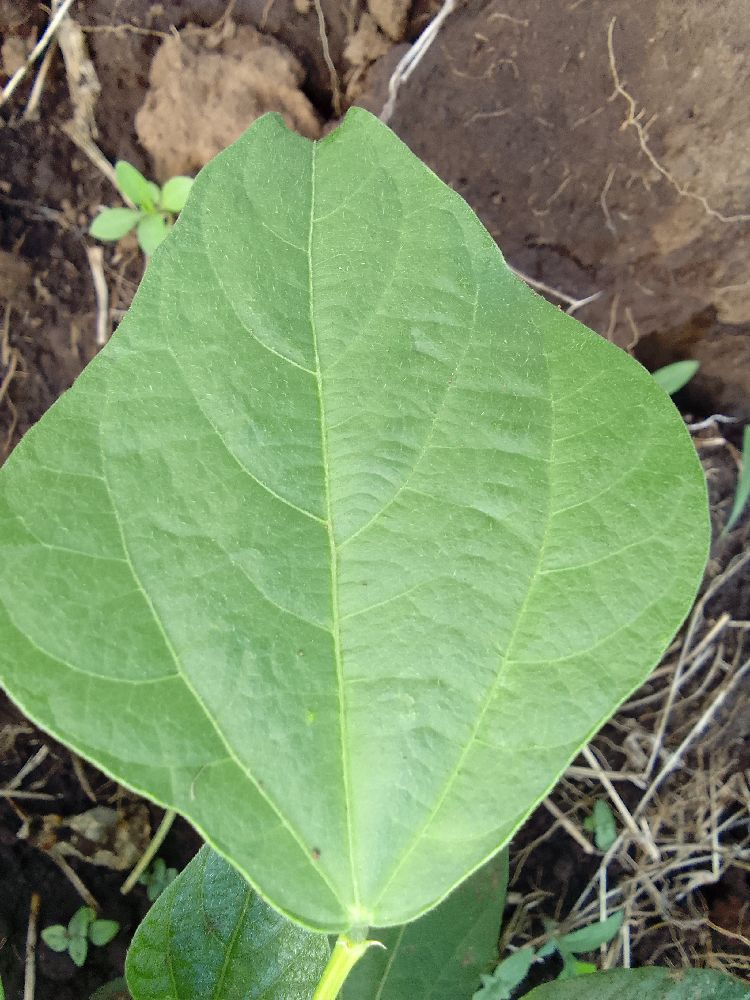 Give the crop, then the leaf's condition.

common bean, healthy
